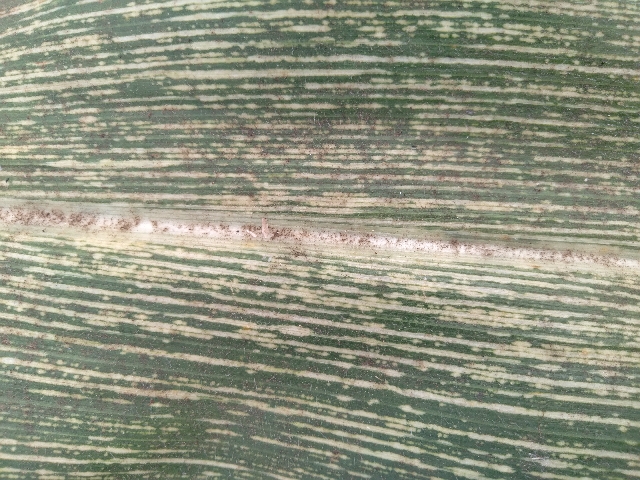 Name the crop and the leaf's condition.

maize, maize streak virus
